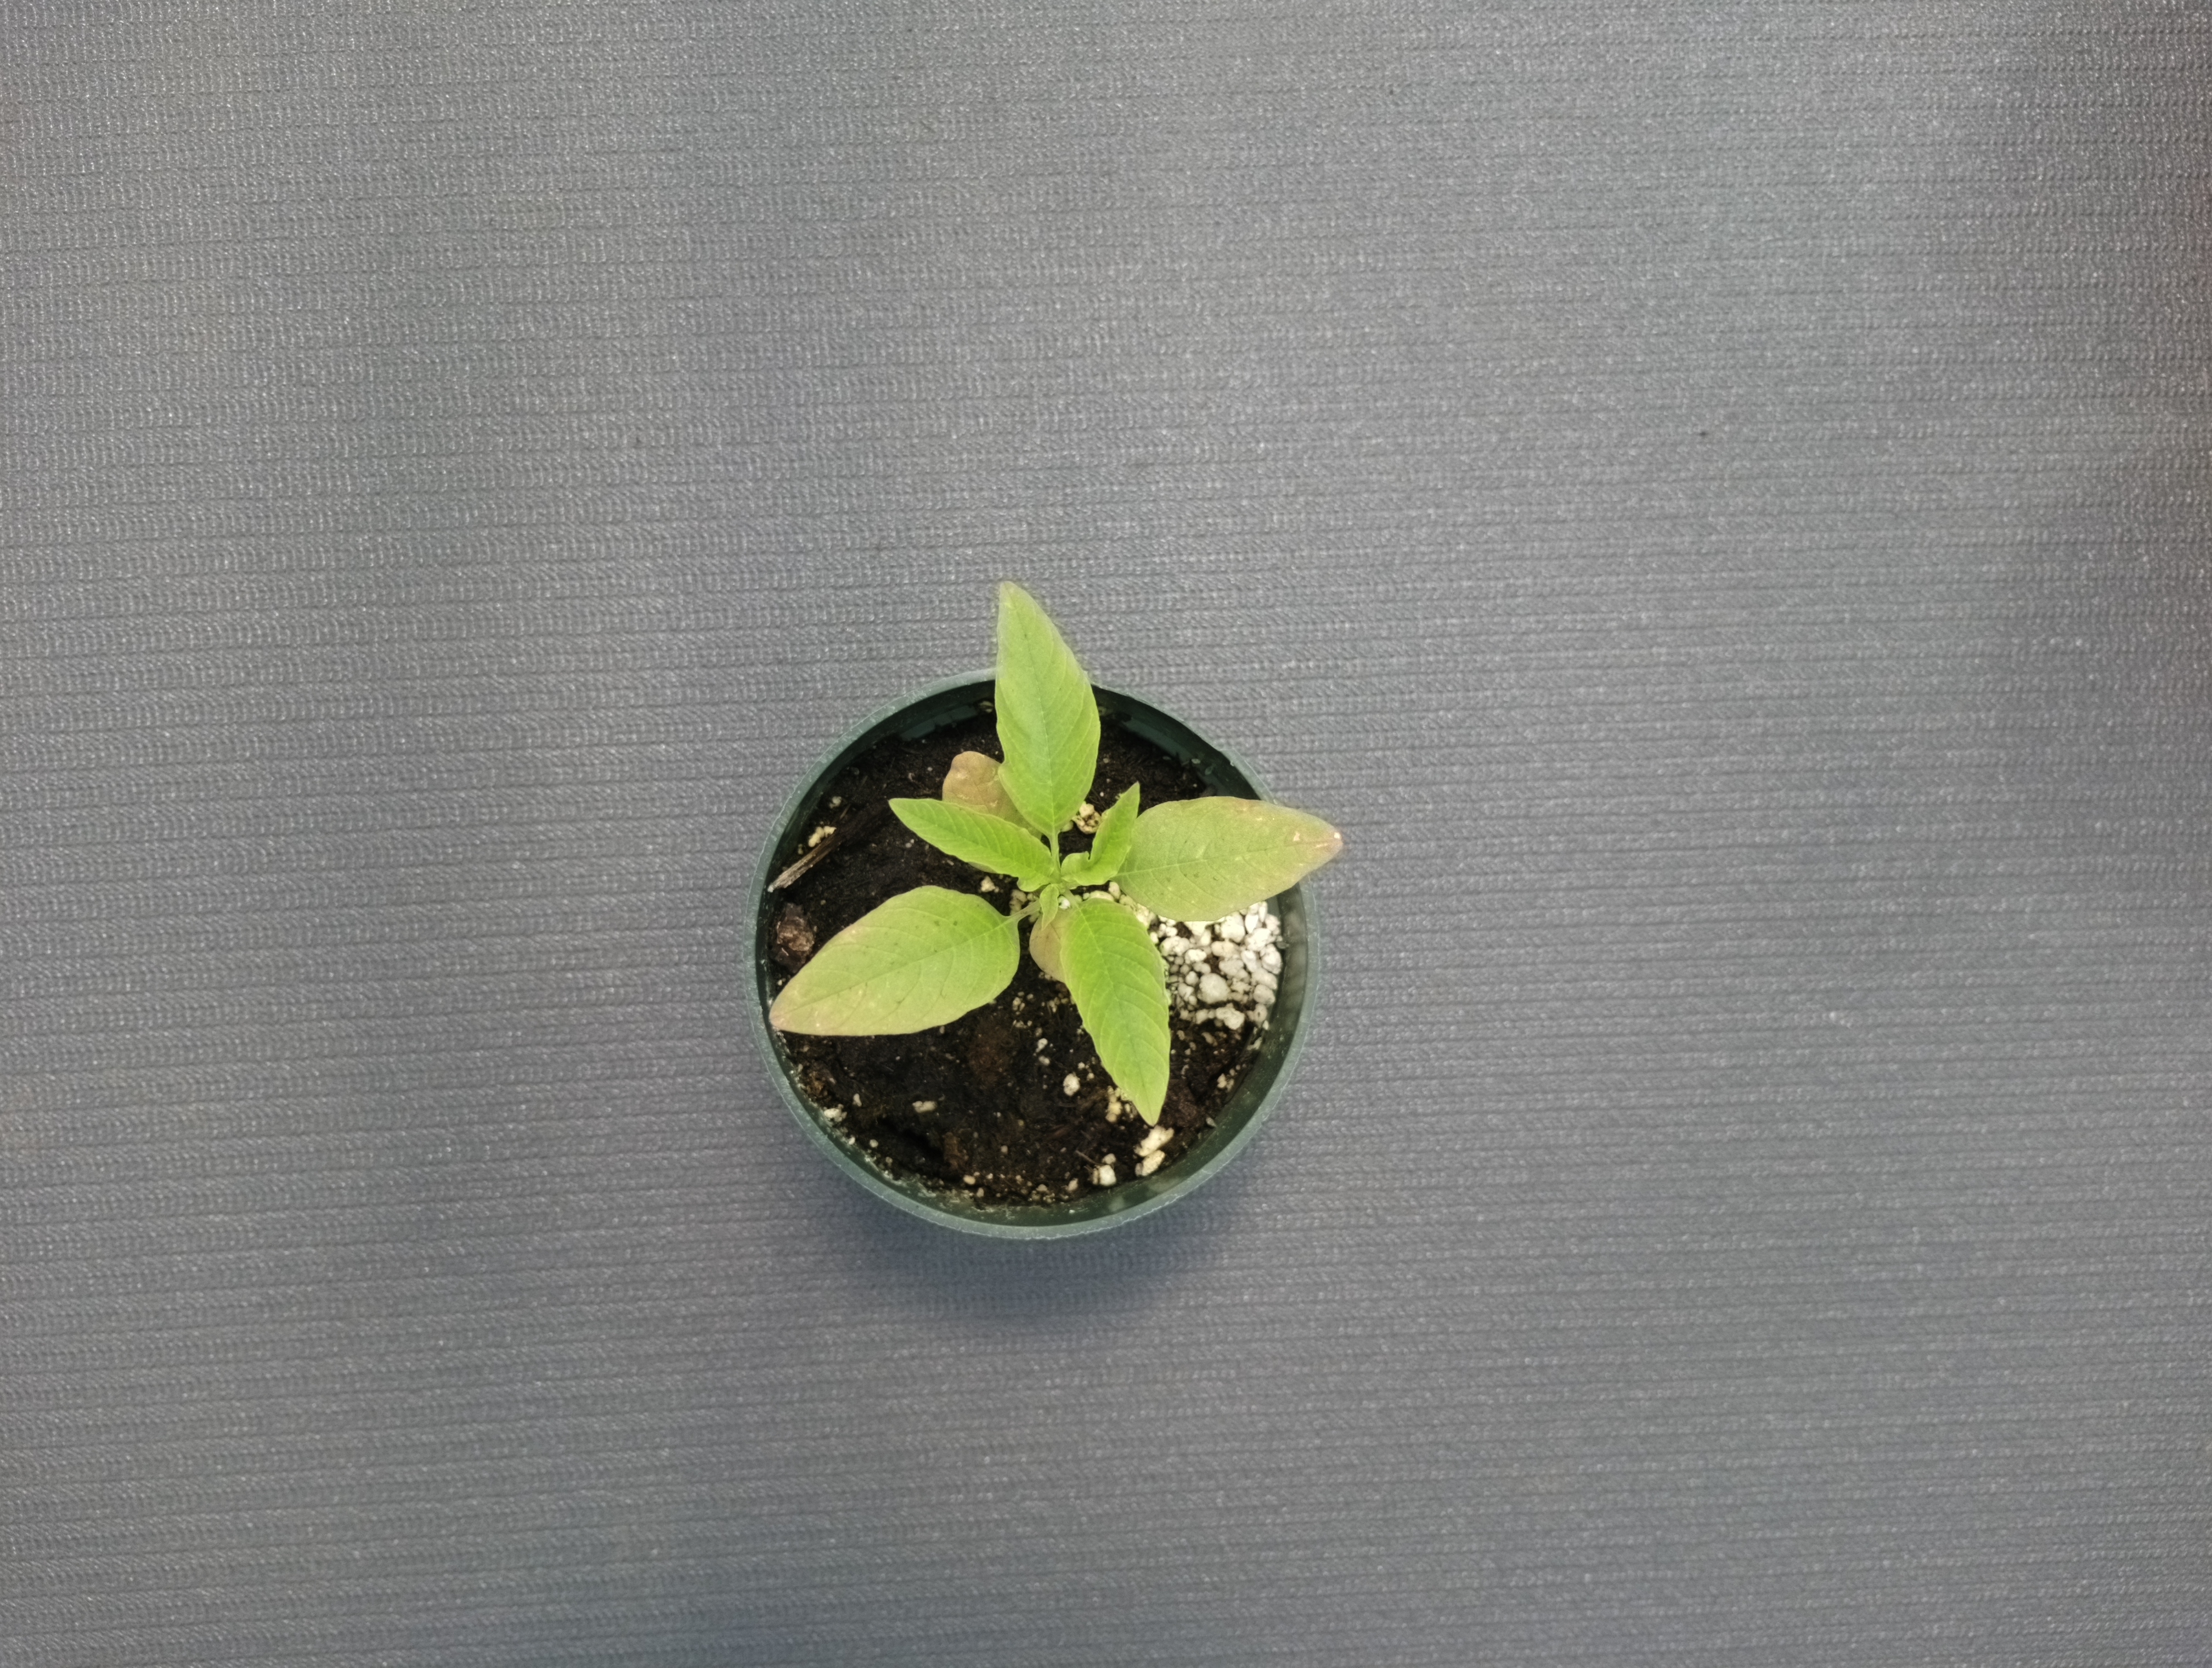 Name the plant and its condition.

waterhemp, healthy untreated
